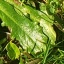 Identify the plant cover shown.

structured weed
